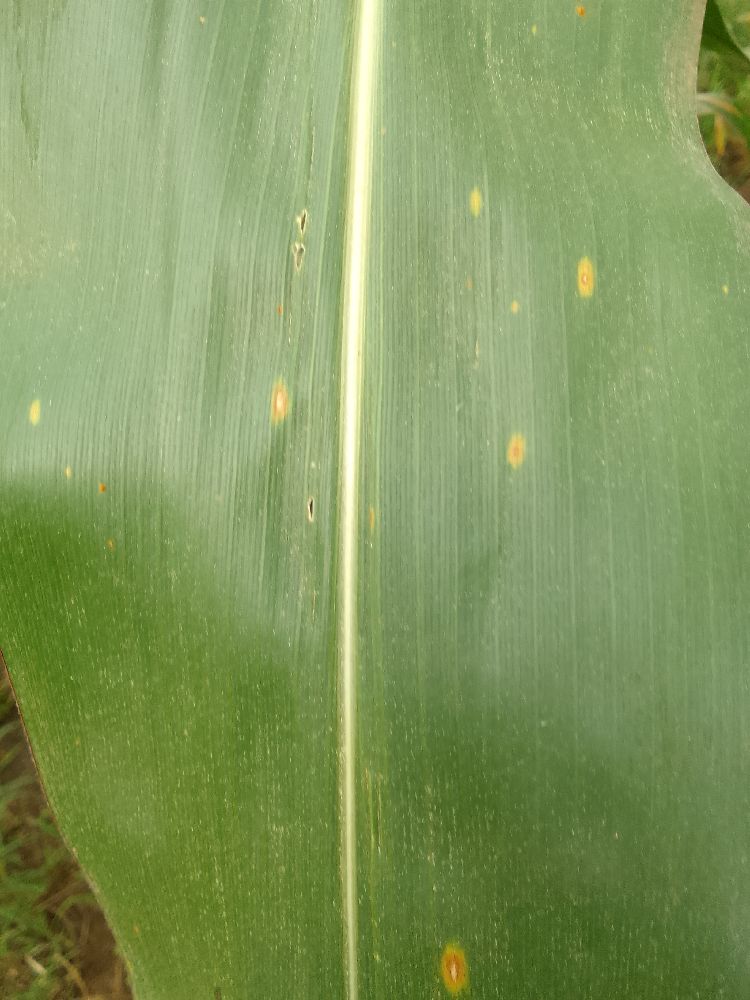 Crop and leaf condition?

maize, healthy
